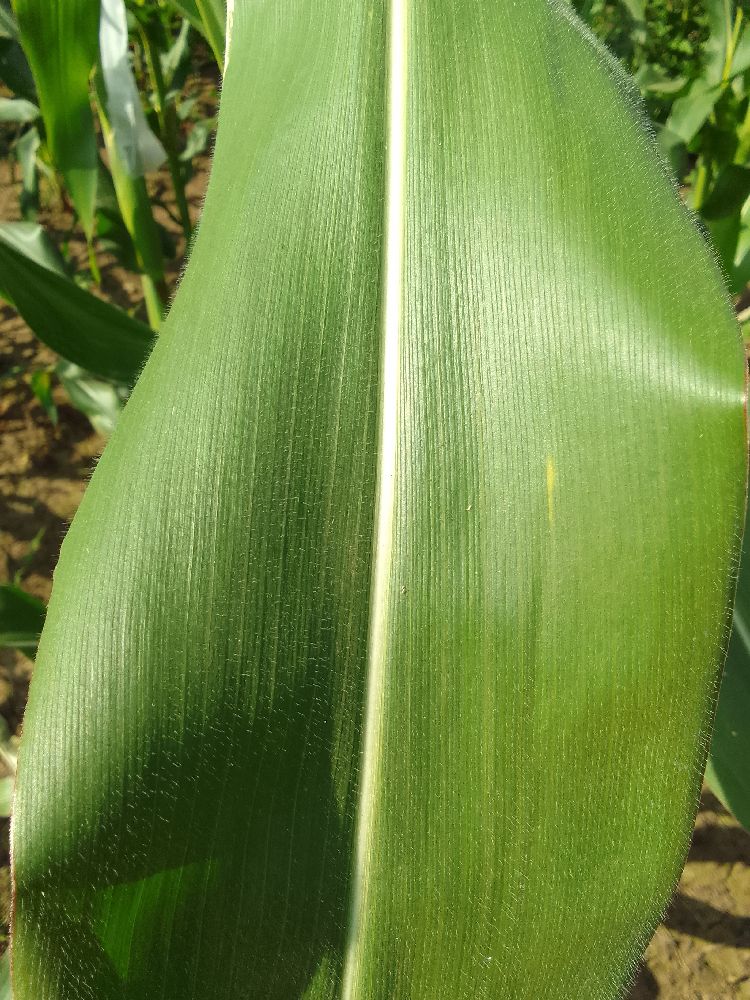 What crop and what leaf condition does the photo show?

maize, healthy
